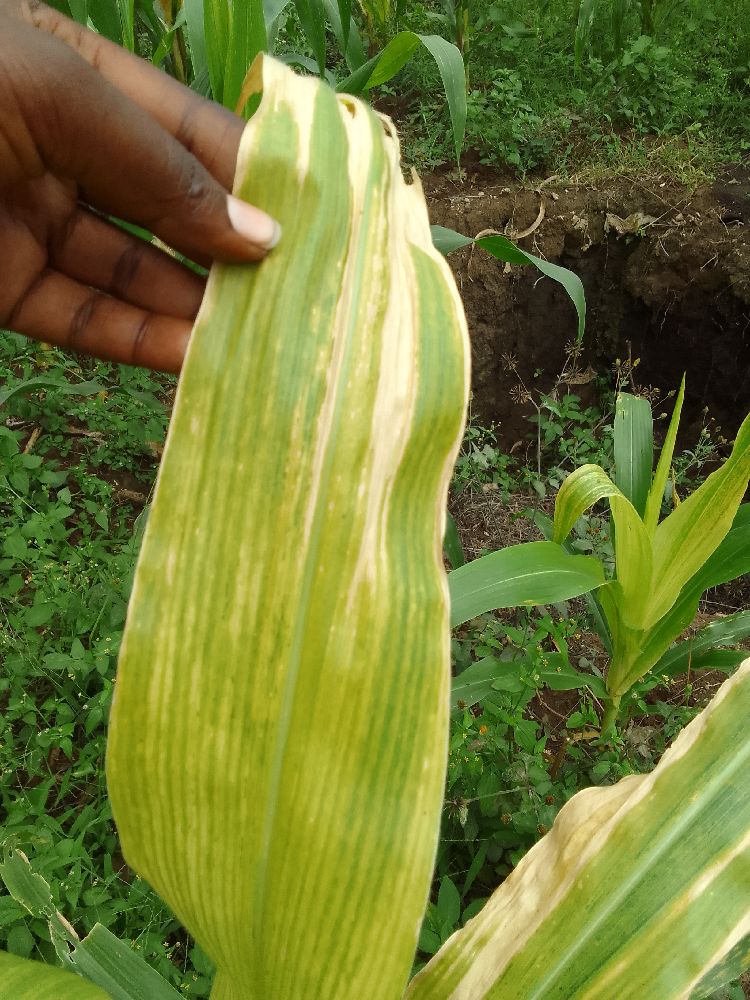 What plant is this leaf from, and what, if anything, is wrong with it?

maize, maize lethal necrosis
